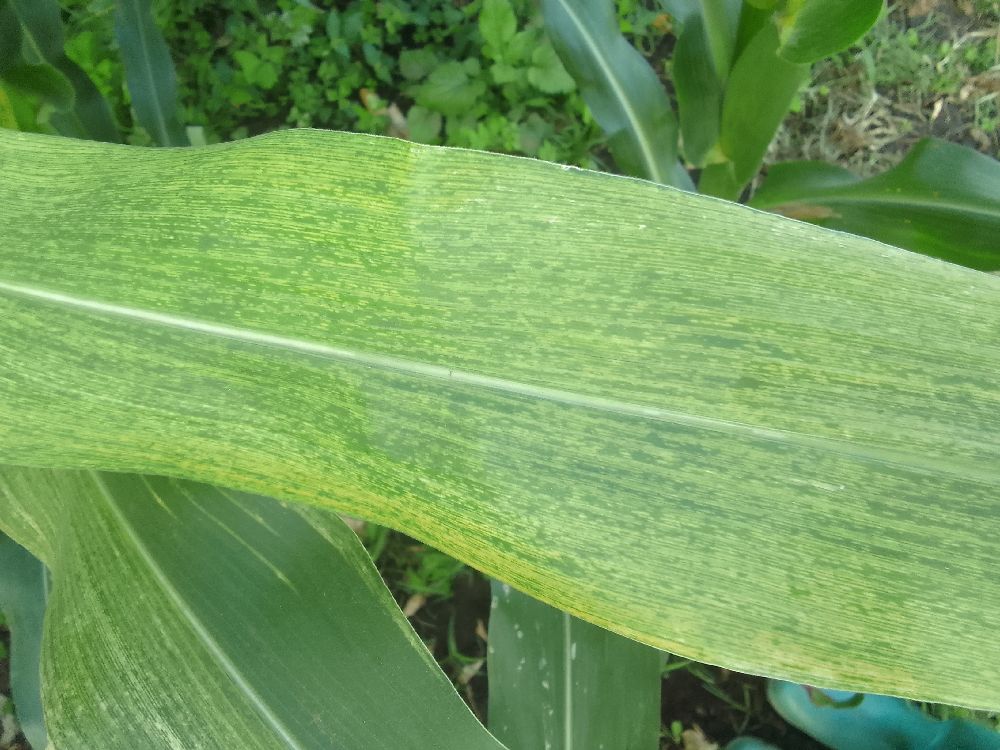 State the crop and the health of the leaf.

maize, maize lethal necrosis
